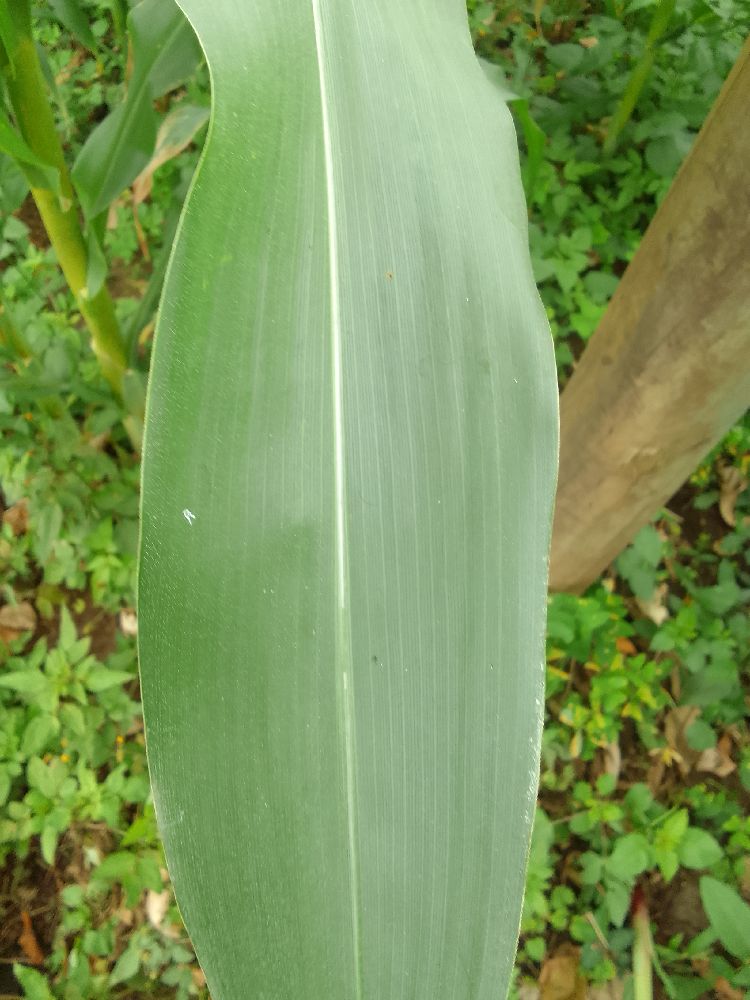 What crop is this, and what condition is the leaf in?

maize, healthy
